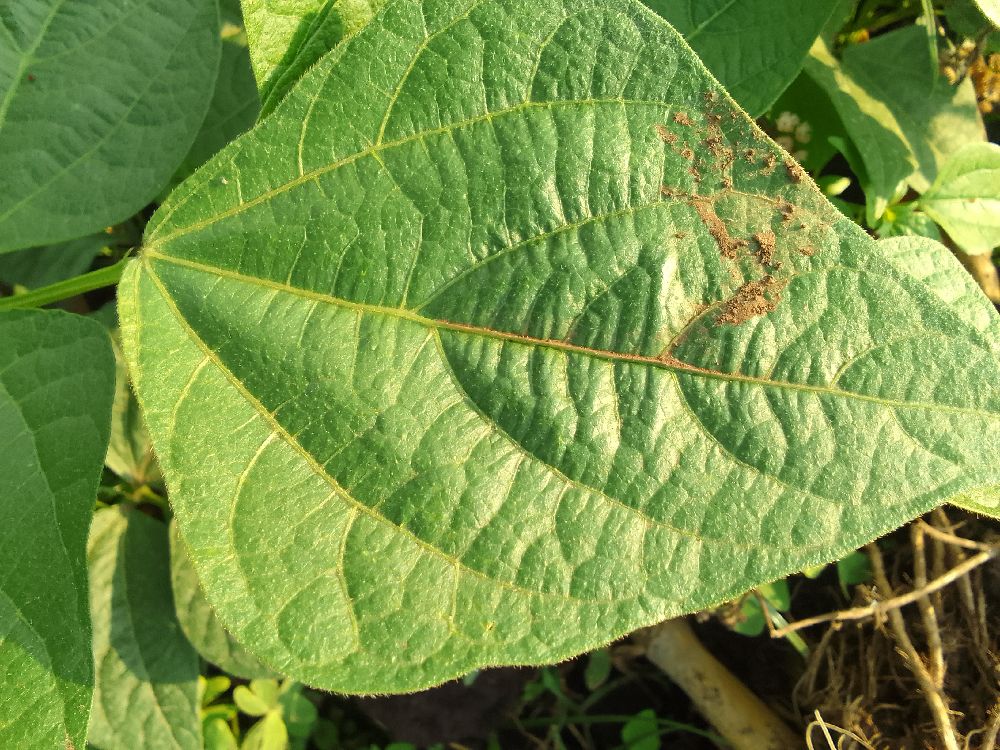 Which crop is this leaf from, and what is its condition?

common bean, healthy
